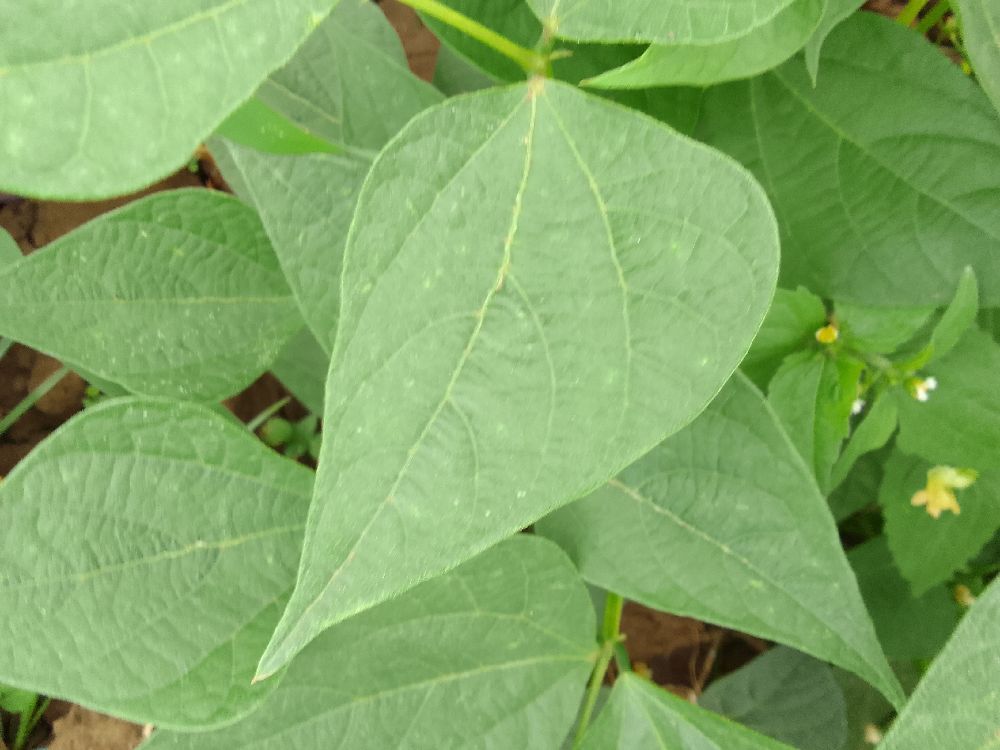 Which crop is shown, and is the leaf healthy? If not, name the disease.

common bean, healthy
